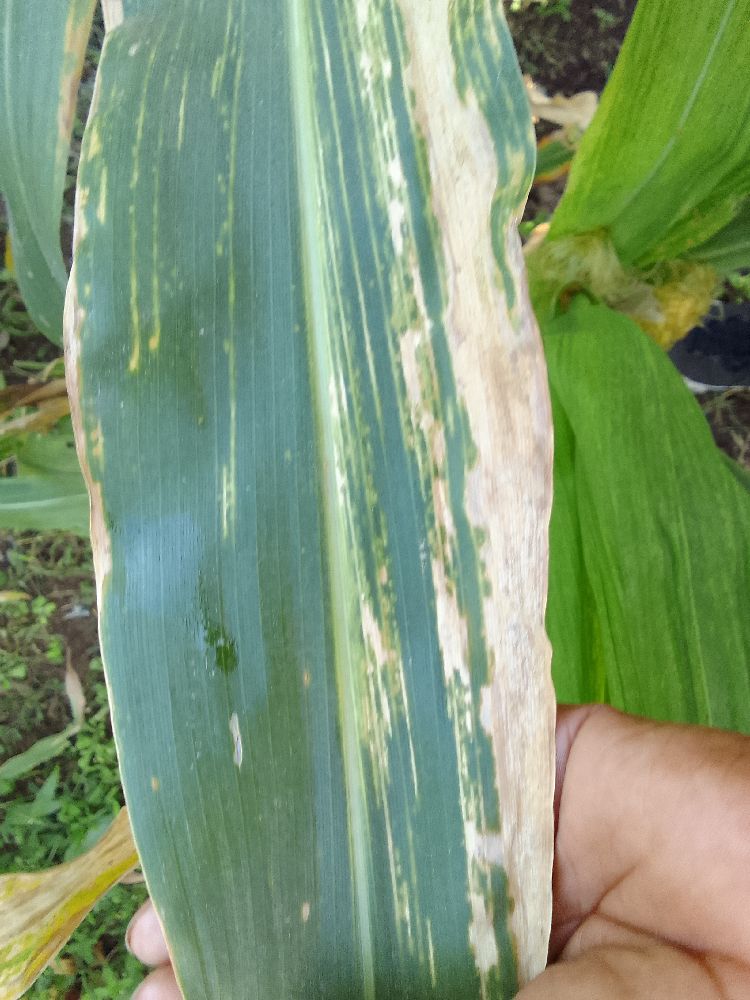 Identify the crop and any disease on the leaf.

maize, maize lethal necrosis
